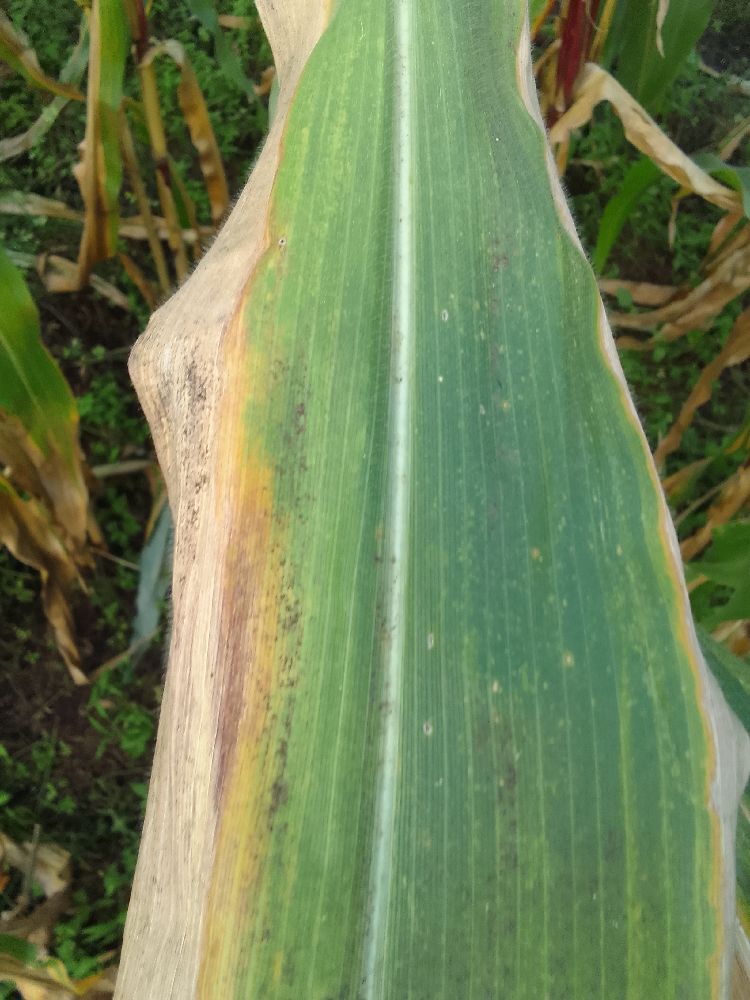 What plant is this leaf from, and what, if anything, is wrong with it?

maize, maize lethal necrosis
